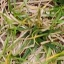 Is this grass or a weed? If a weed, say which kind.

grass
